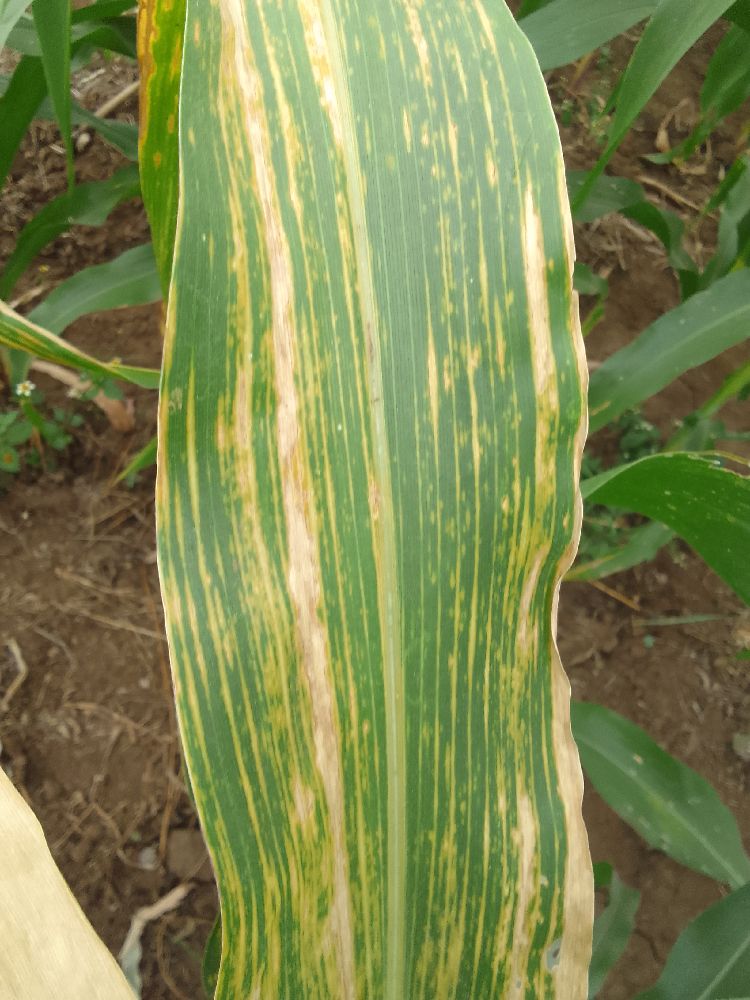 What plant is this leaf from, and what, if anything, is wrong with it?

maize, maize lethal necrosis
